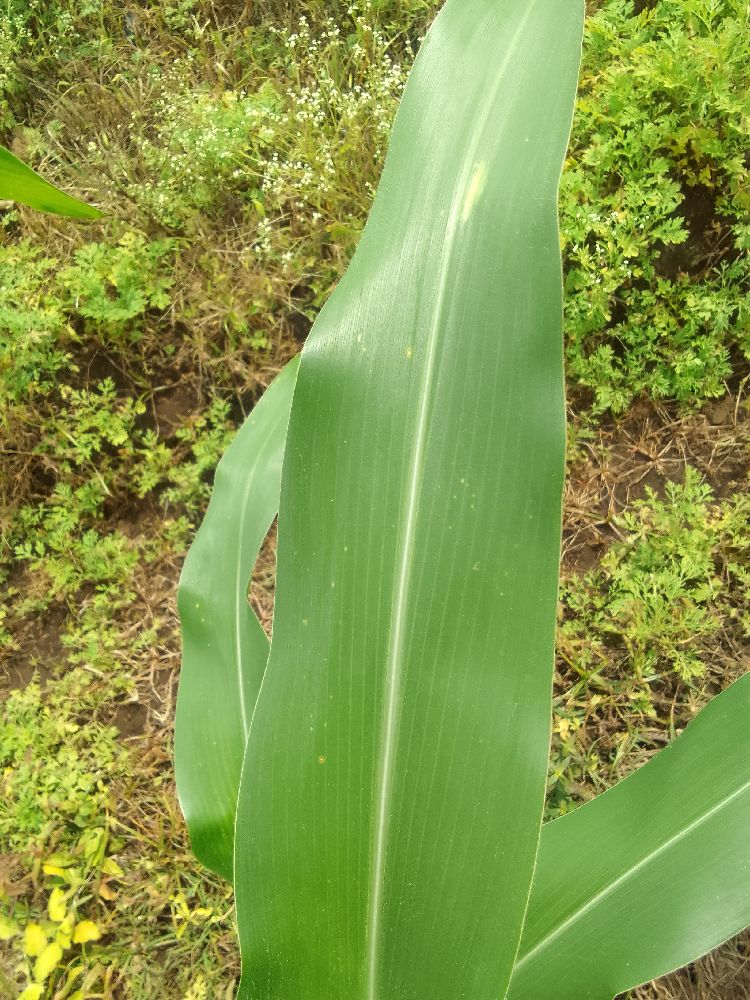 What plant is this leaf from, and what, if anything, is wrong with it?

maize, healthy
